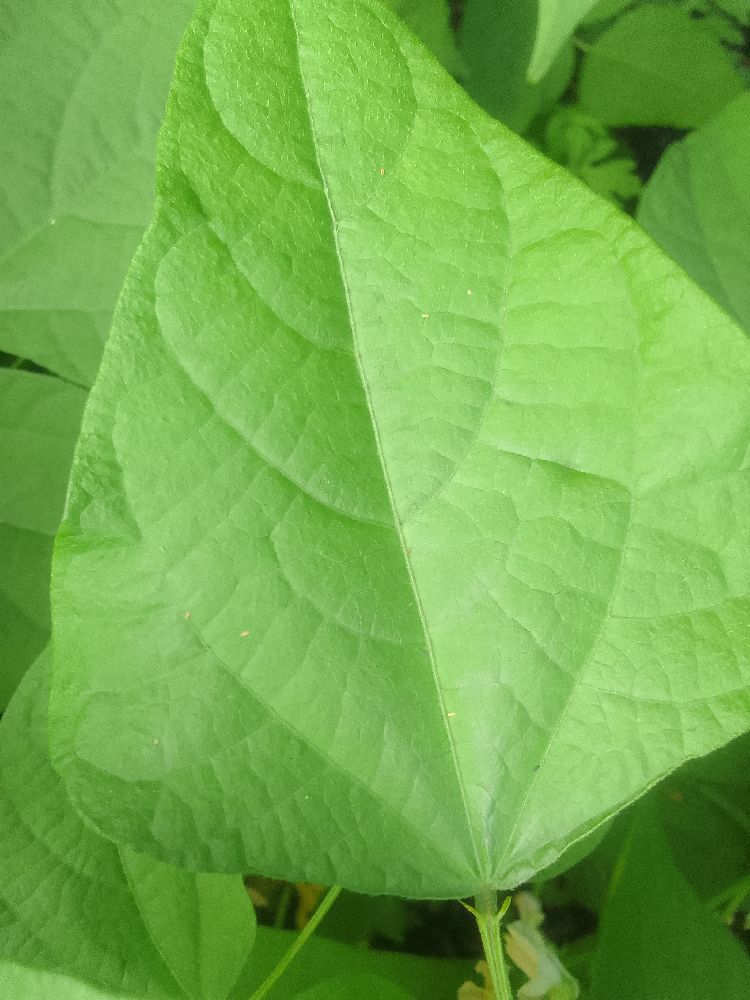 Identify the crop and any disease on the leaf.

common bean, healthy
